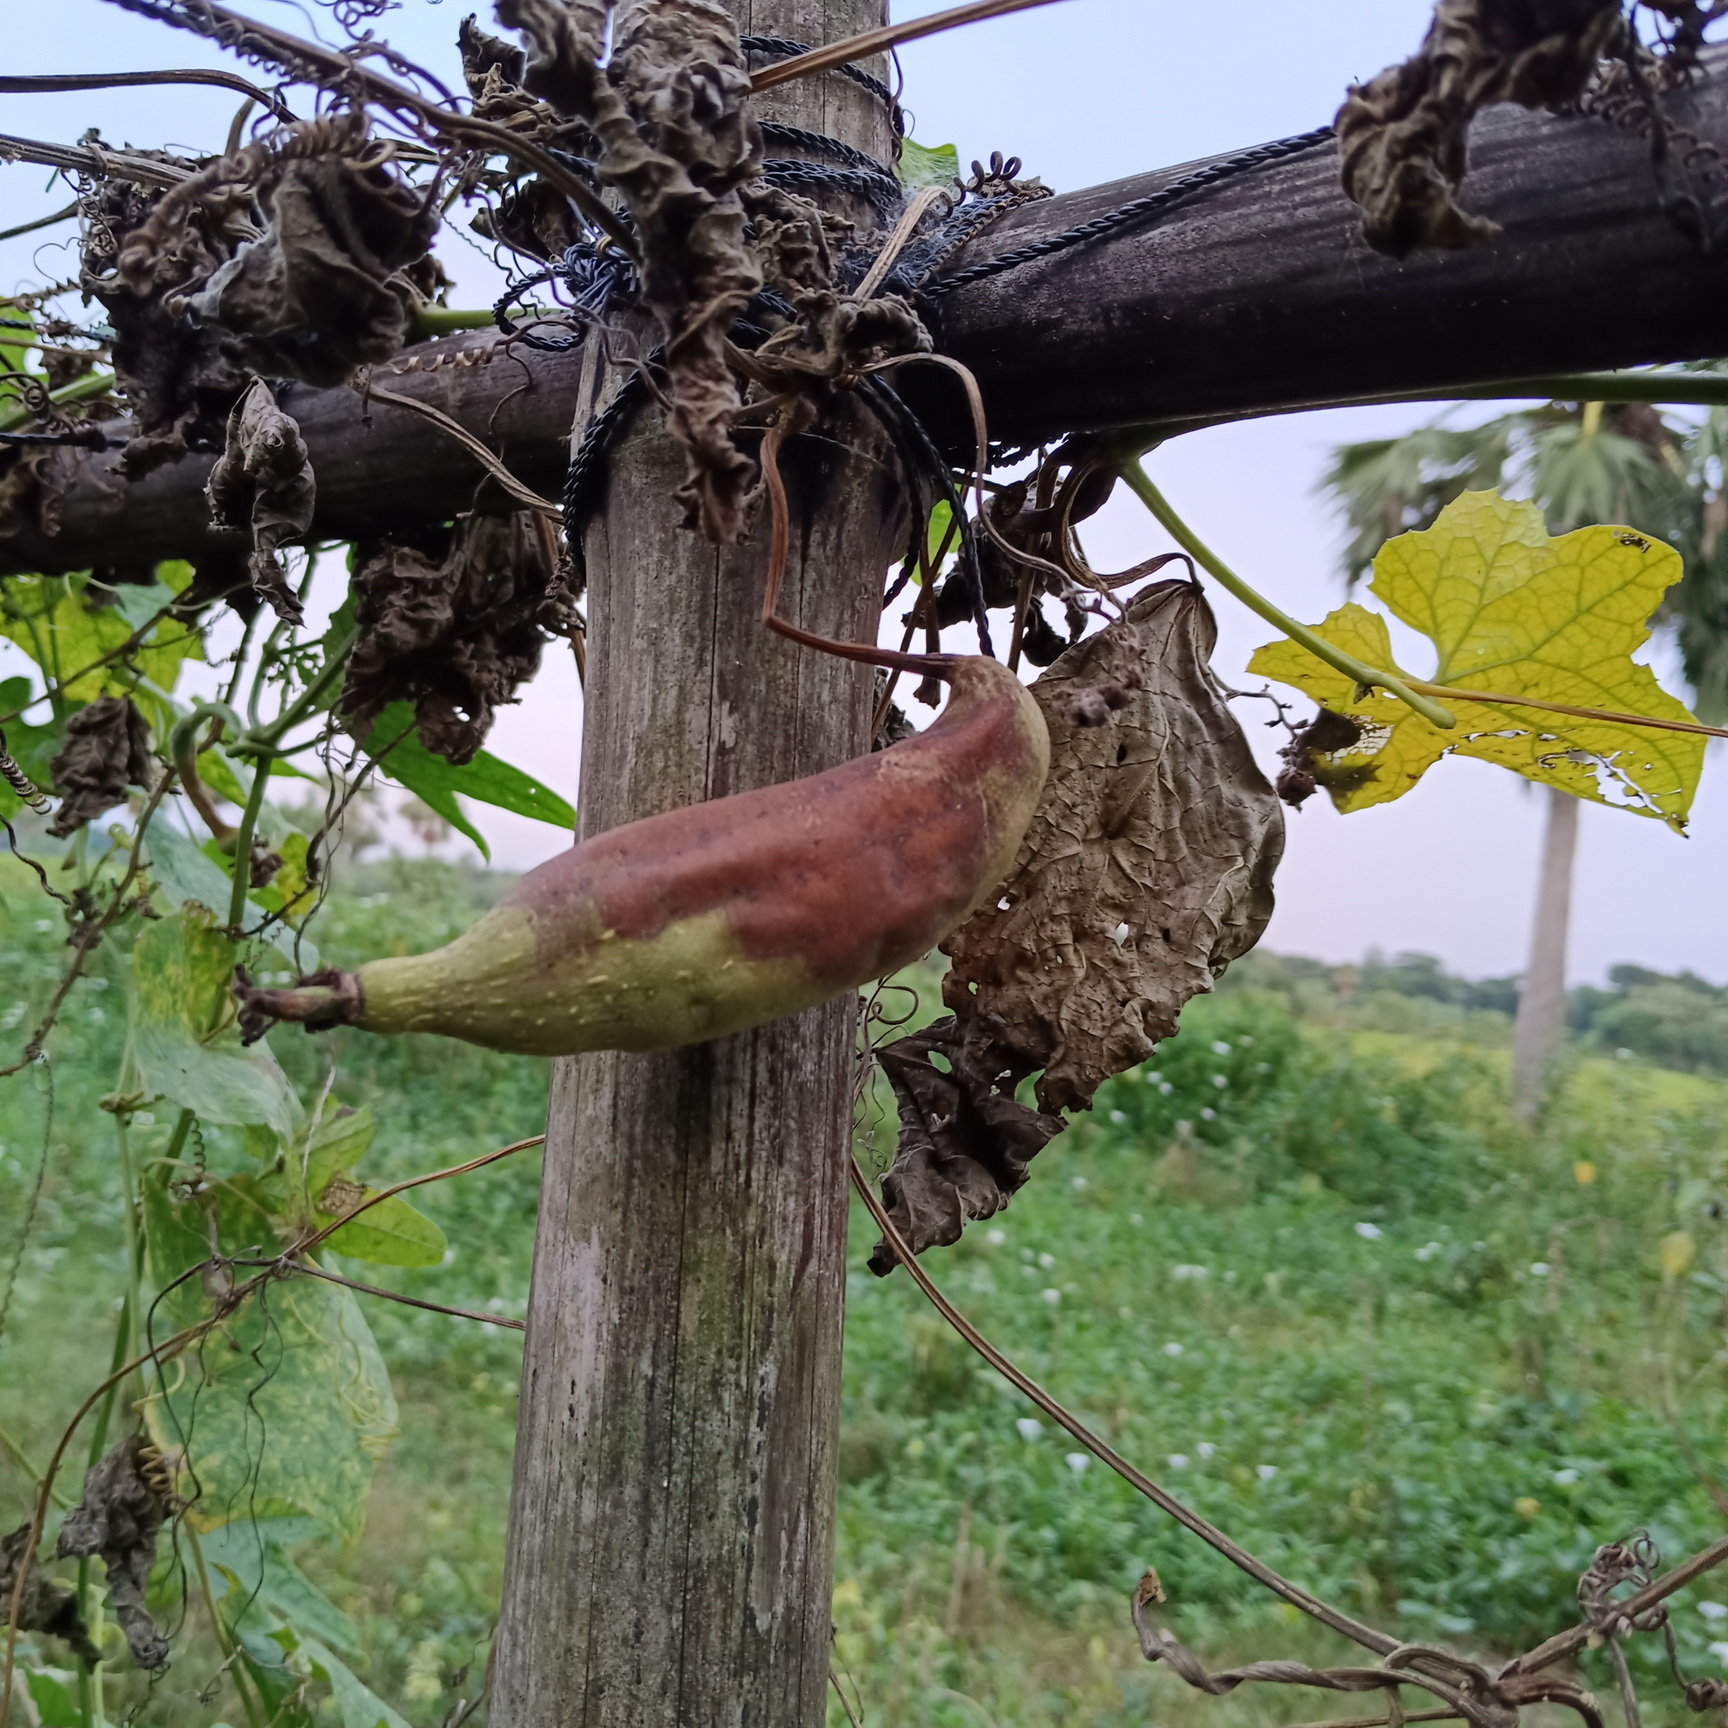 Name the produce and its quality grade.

luffa, faulty
